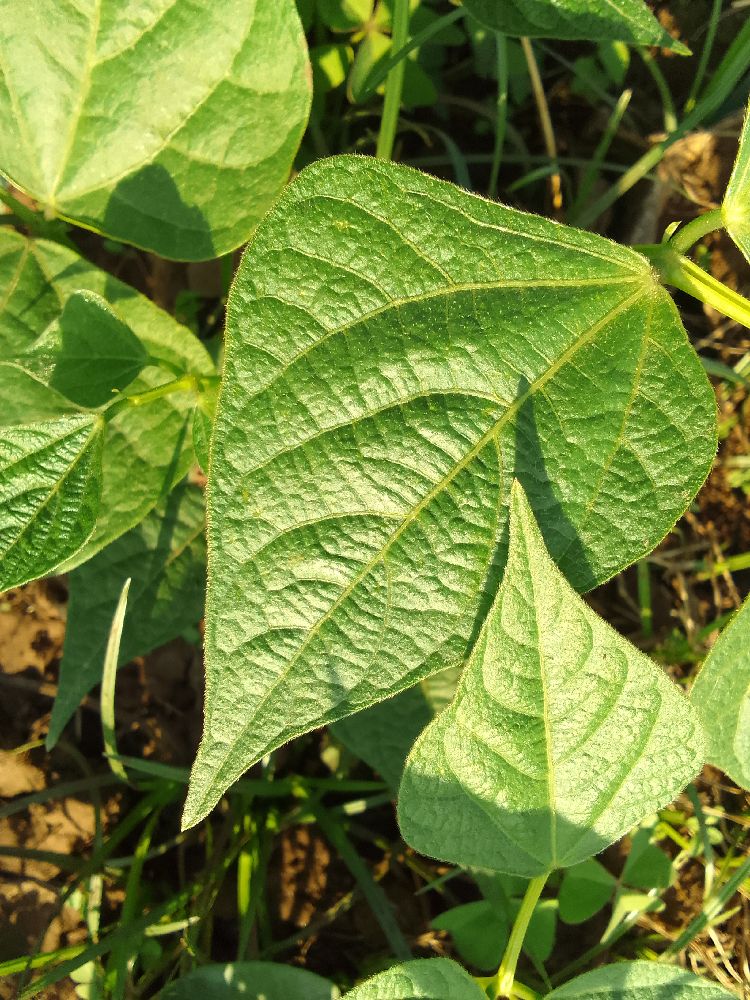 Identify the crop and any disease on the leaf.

common bean, healthy
